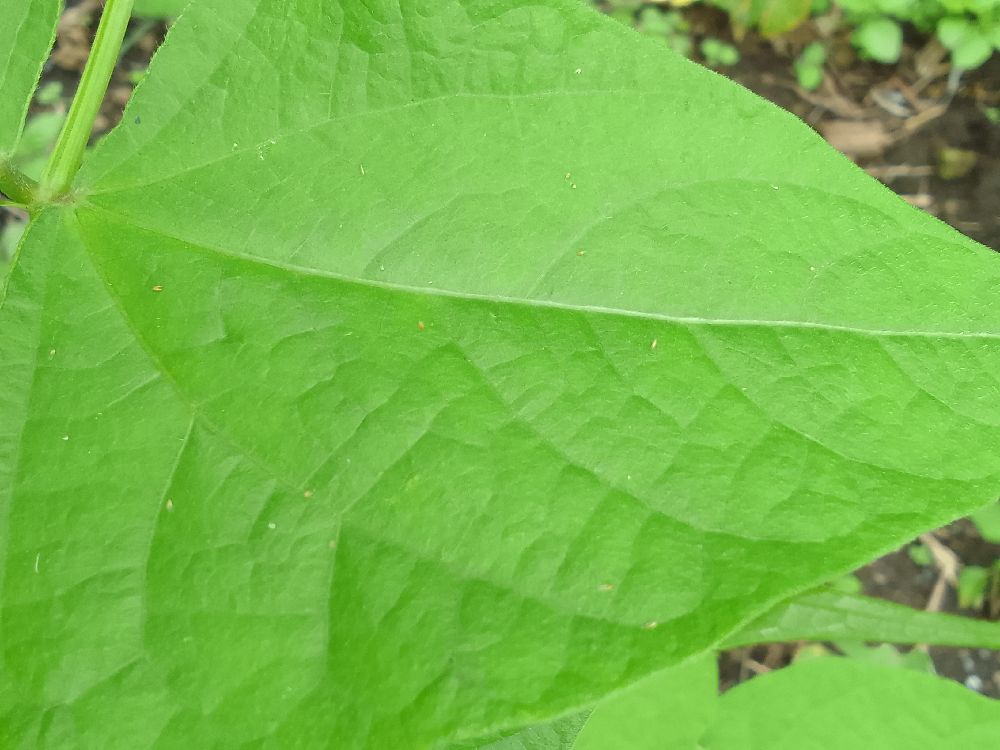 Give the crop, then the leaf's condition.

common bean, healthy
